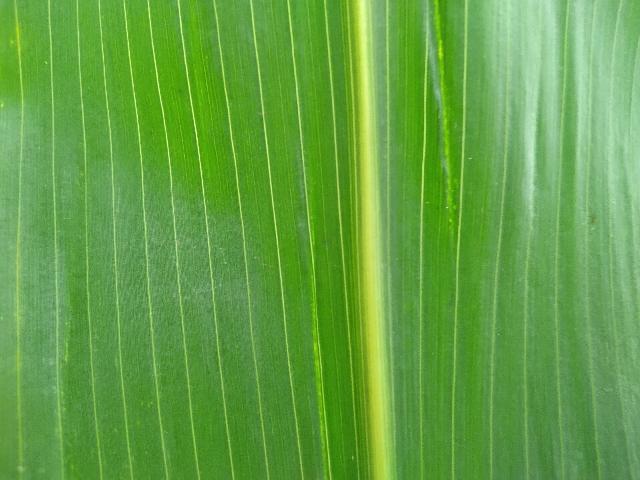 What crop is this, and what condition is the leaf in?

maize, healthy
